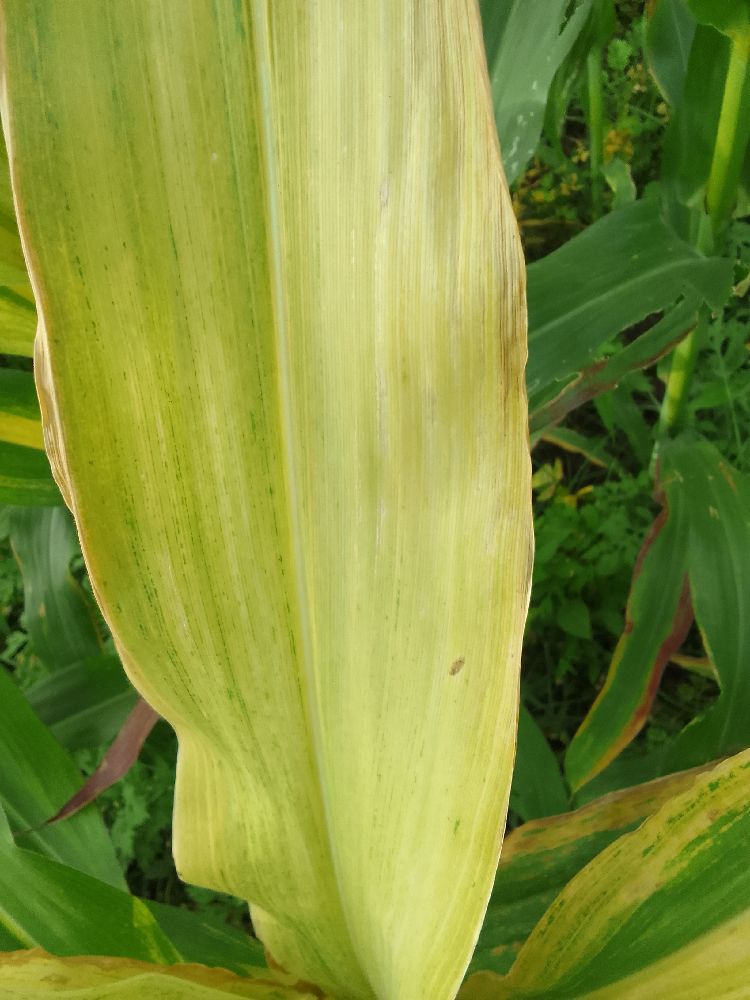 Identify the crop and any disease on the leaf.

maize, maize lethal necrosis
